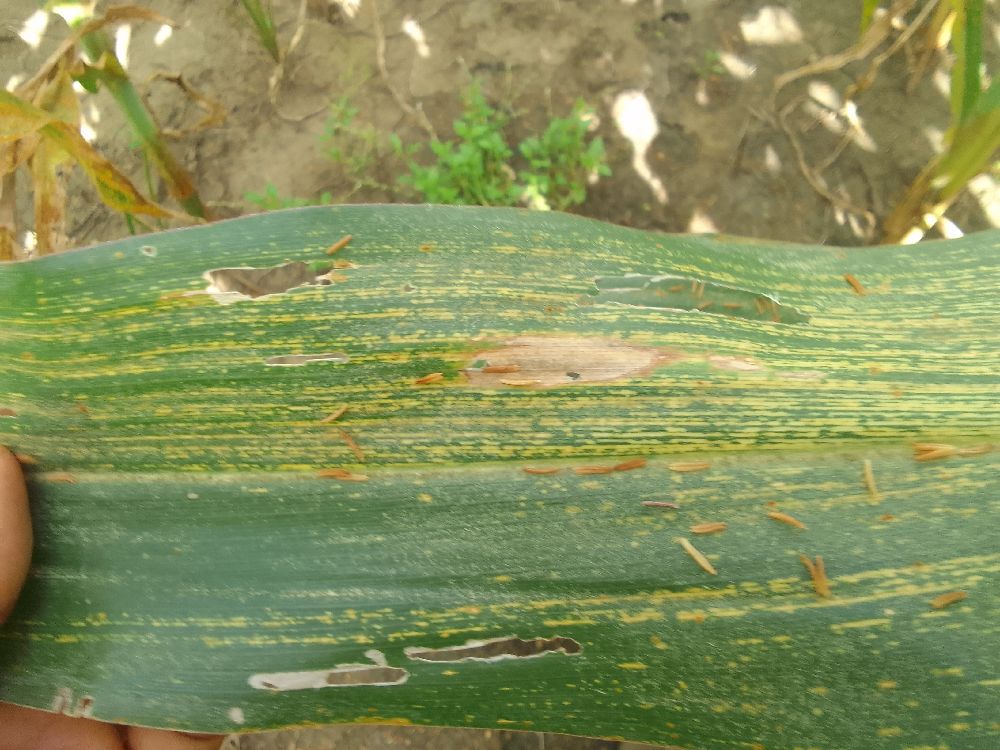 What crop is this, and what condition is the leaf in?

maize, maize streak virus
